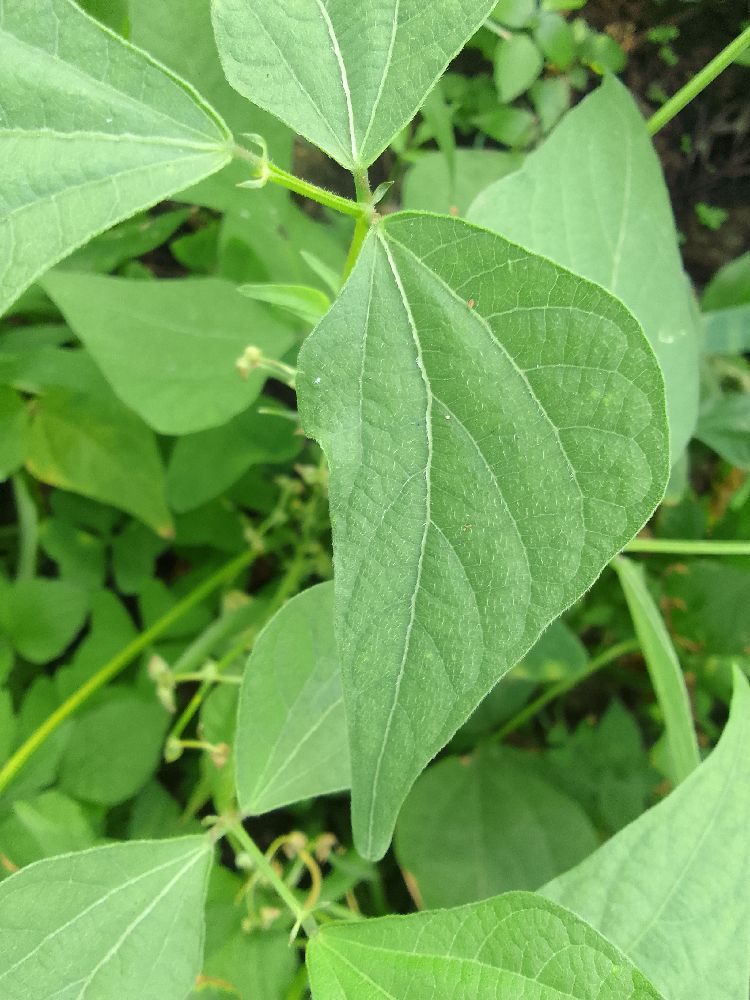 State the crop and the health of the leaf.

common bean, healthy
